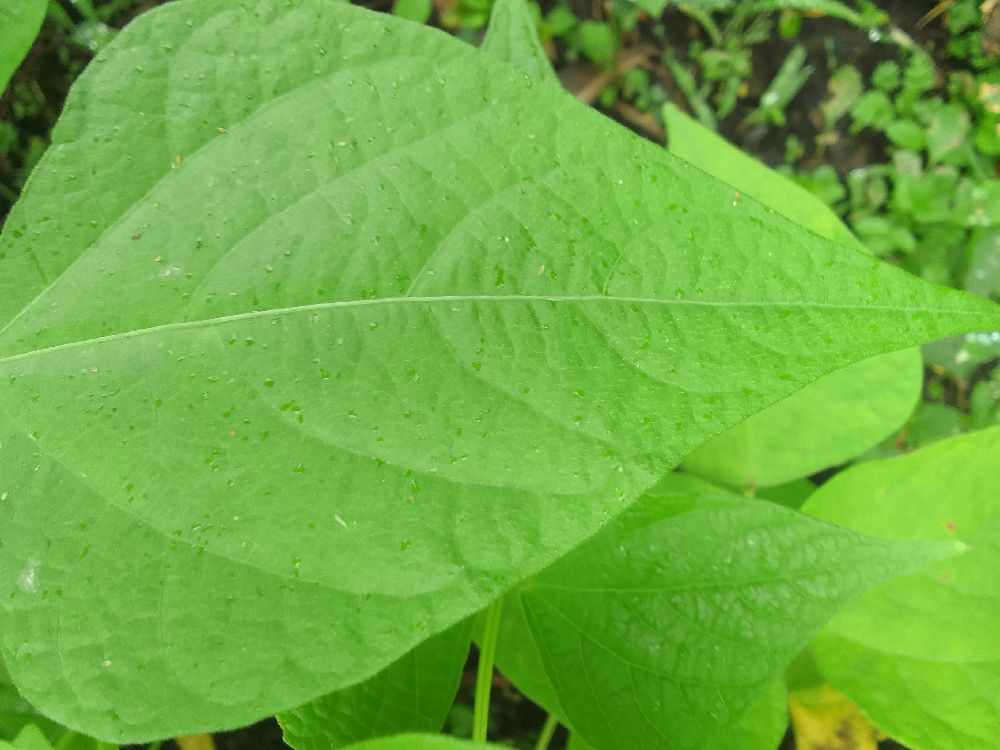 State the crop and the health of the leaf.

common bean, healthy
